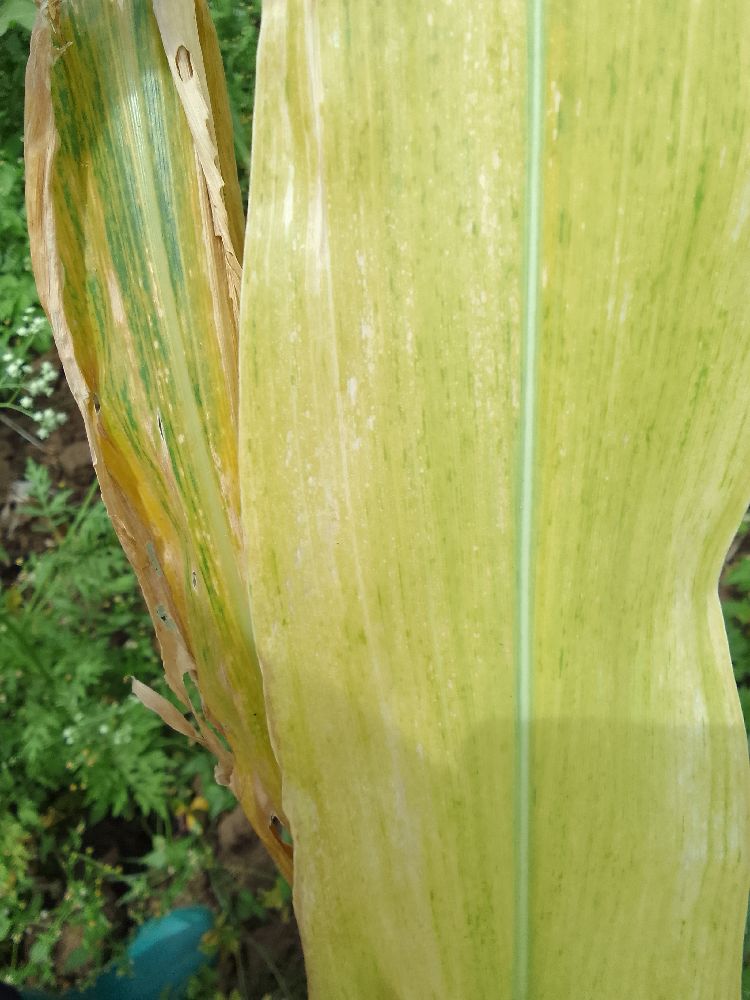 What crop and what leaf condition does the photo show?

maize, maize lethal necrosis
